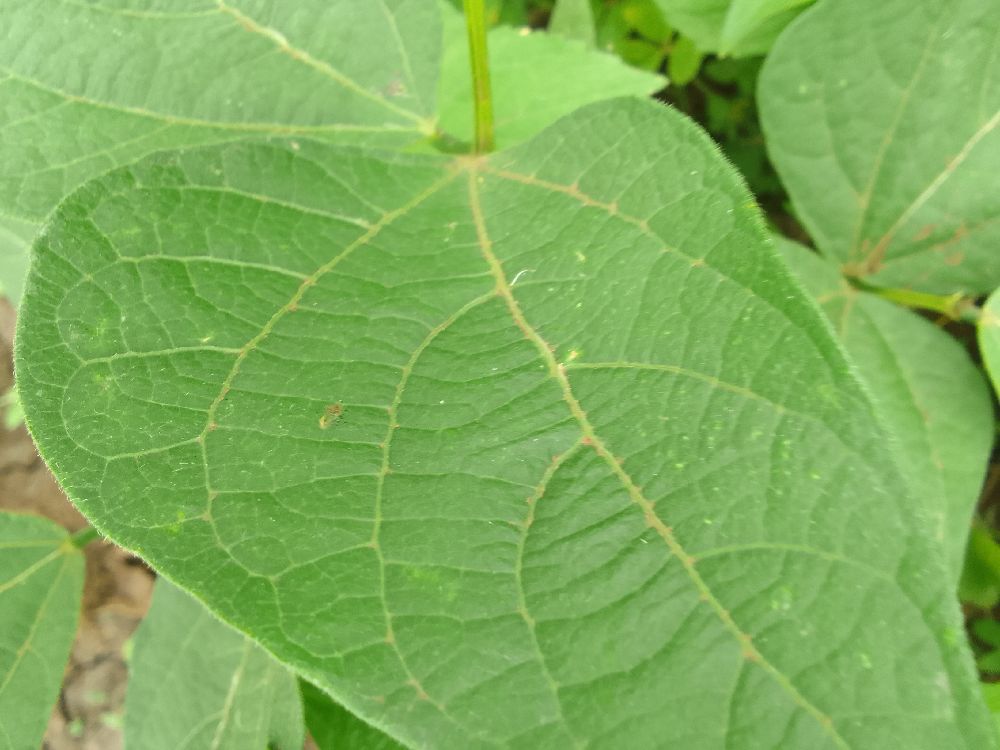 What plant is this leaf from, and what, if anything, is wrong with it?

common bean, healthy
